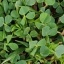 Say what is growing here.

unstructured weed
